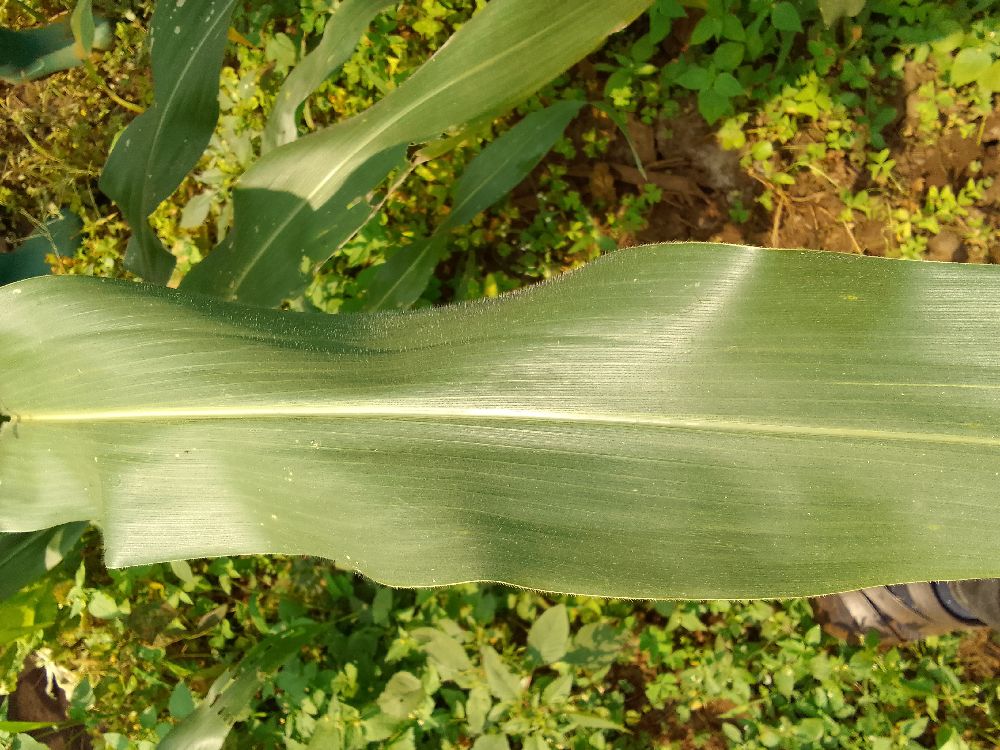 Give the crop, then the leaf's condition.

maize, healthy
